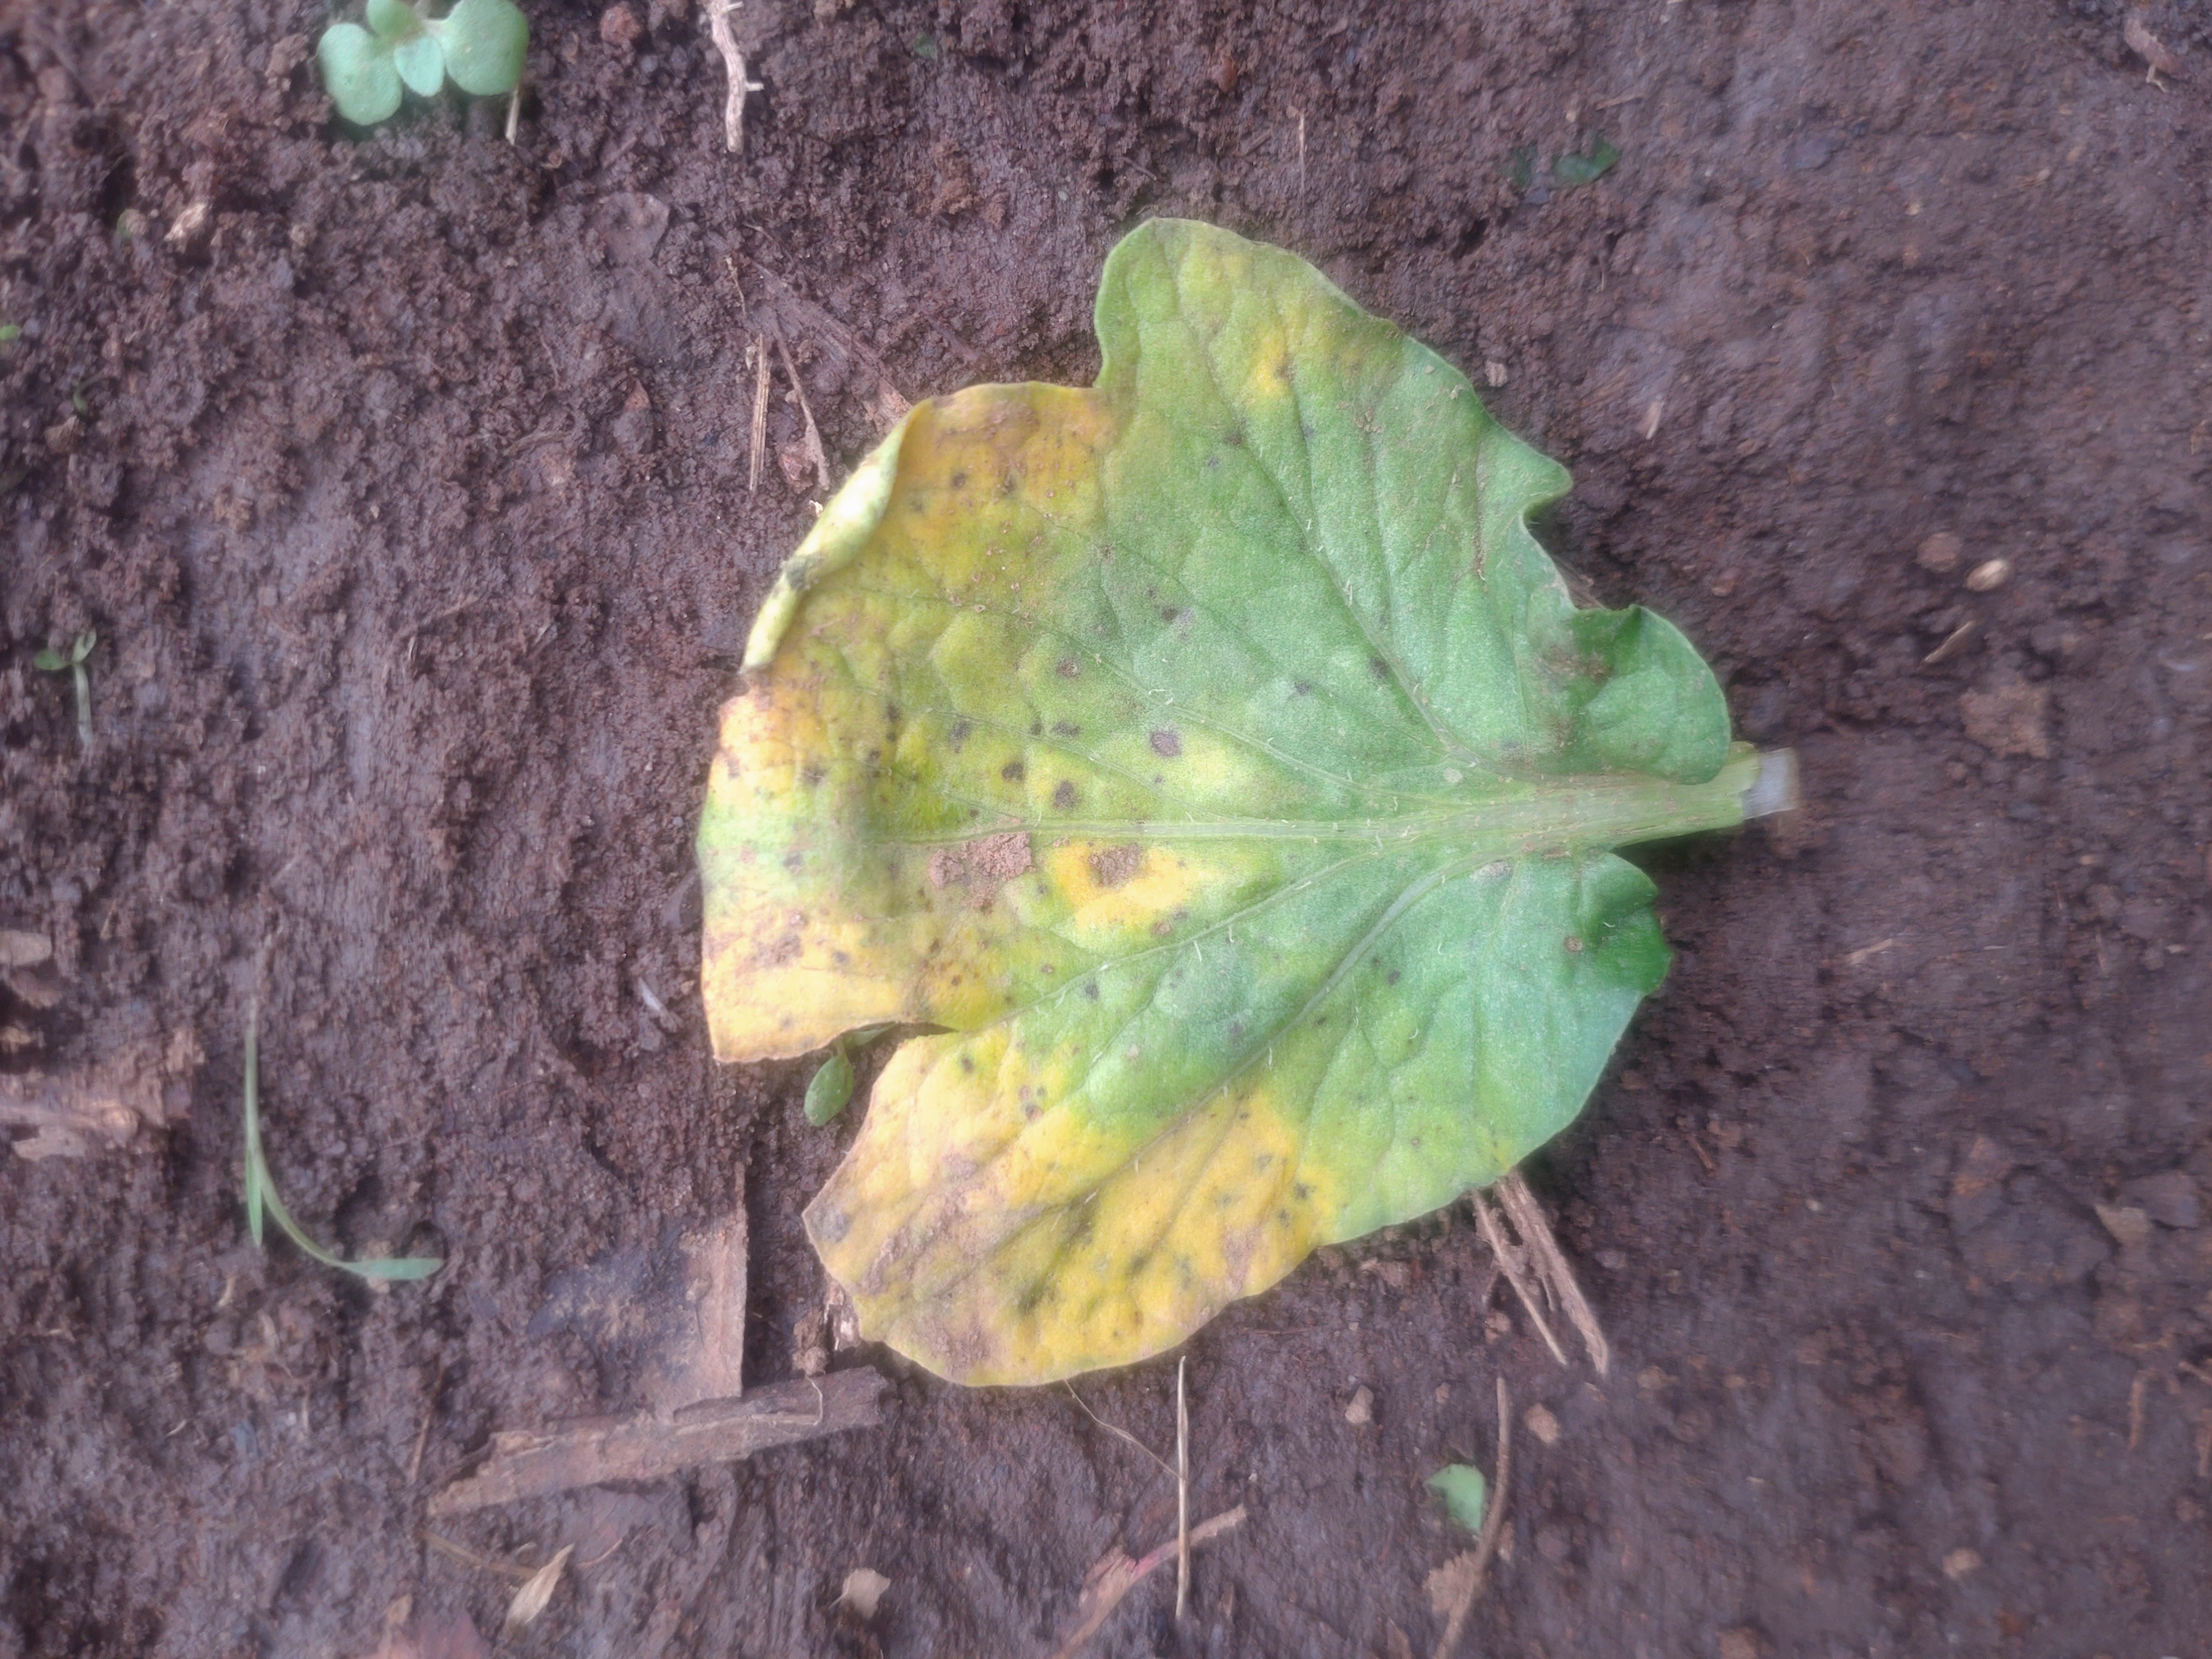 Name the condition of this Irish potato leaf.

late blight
